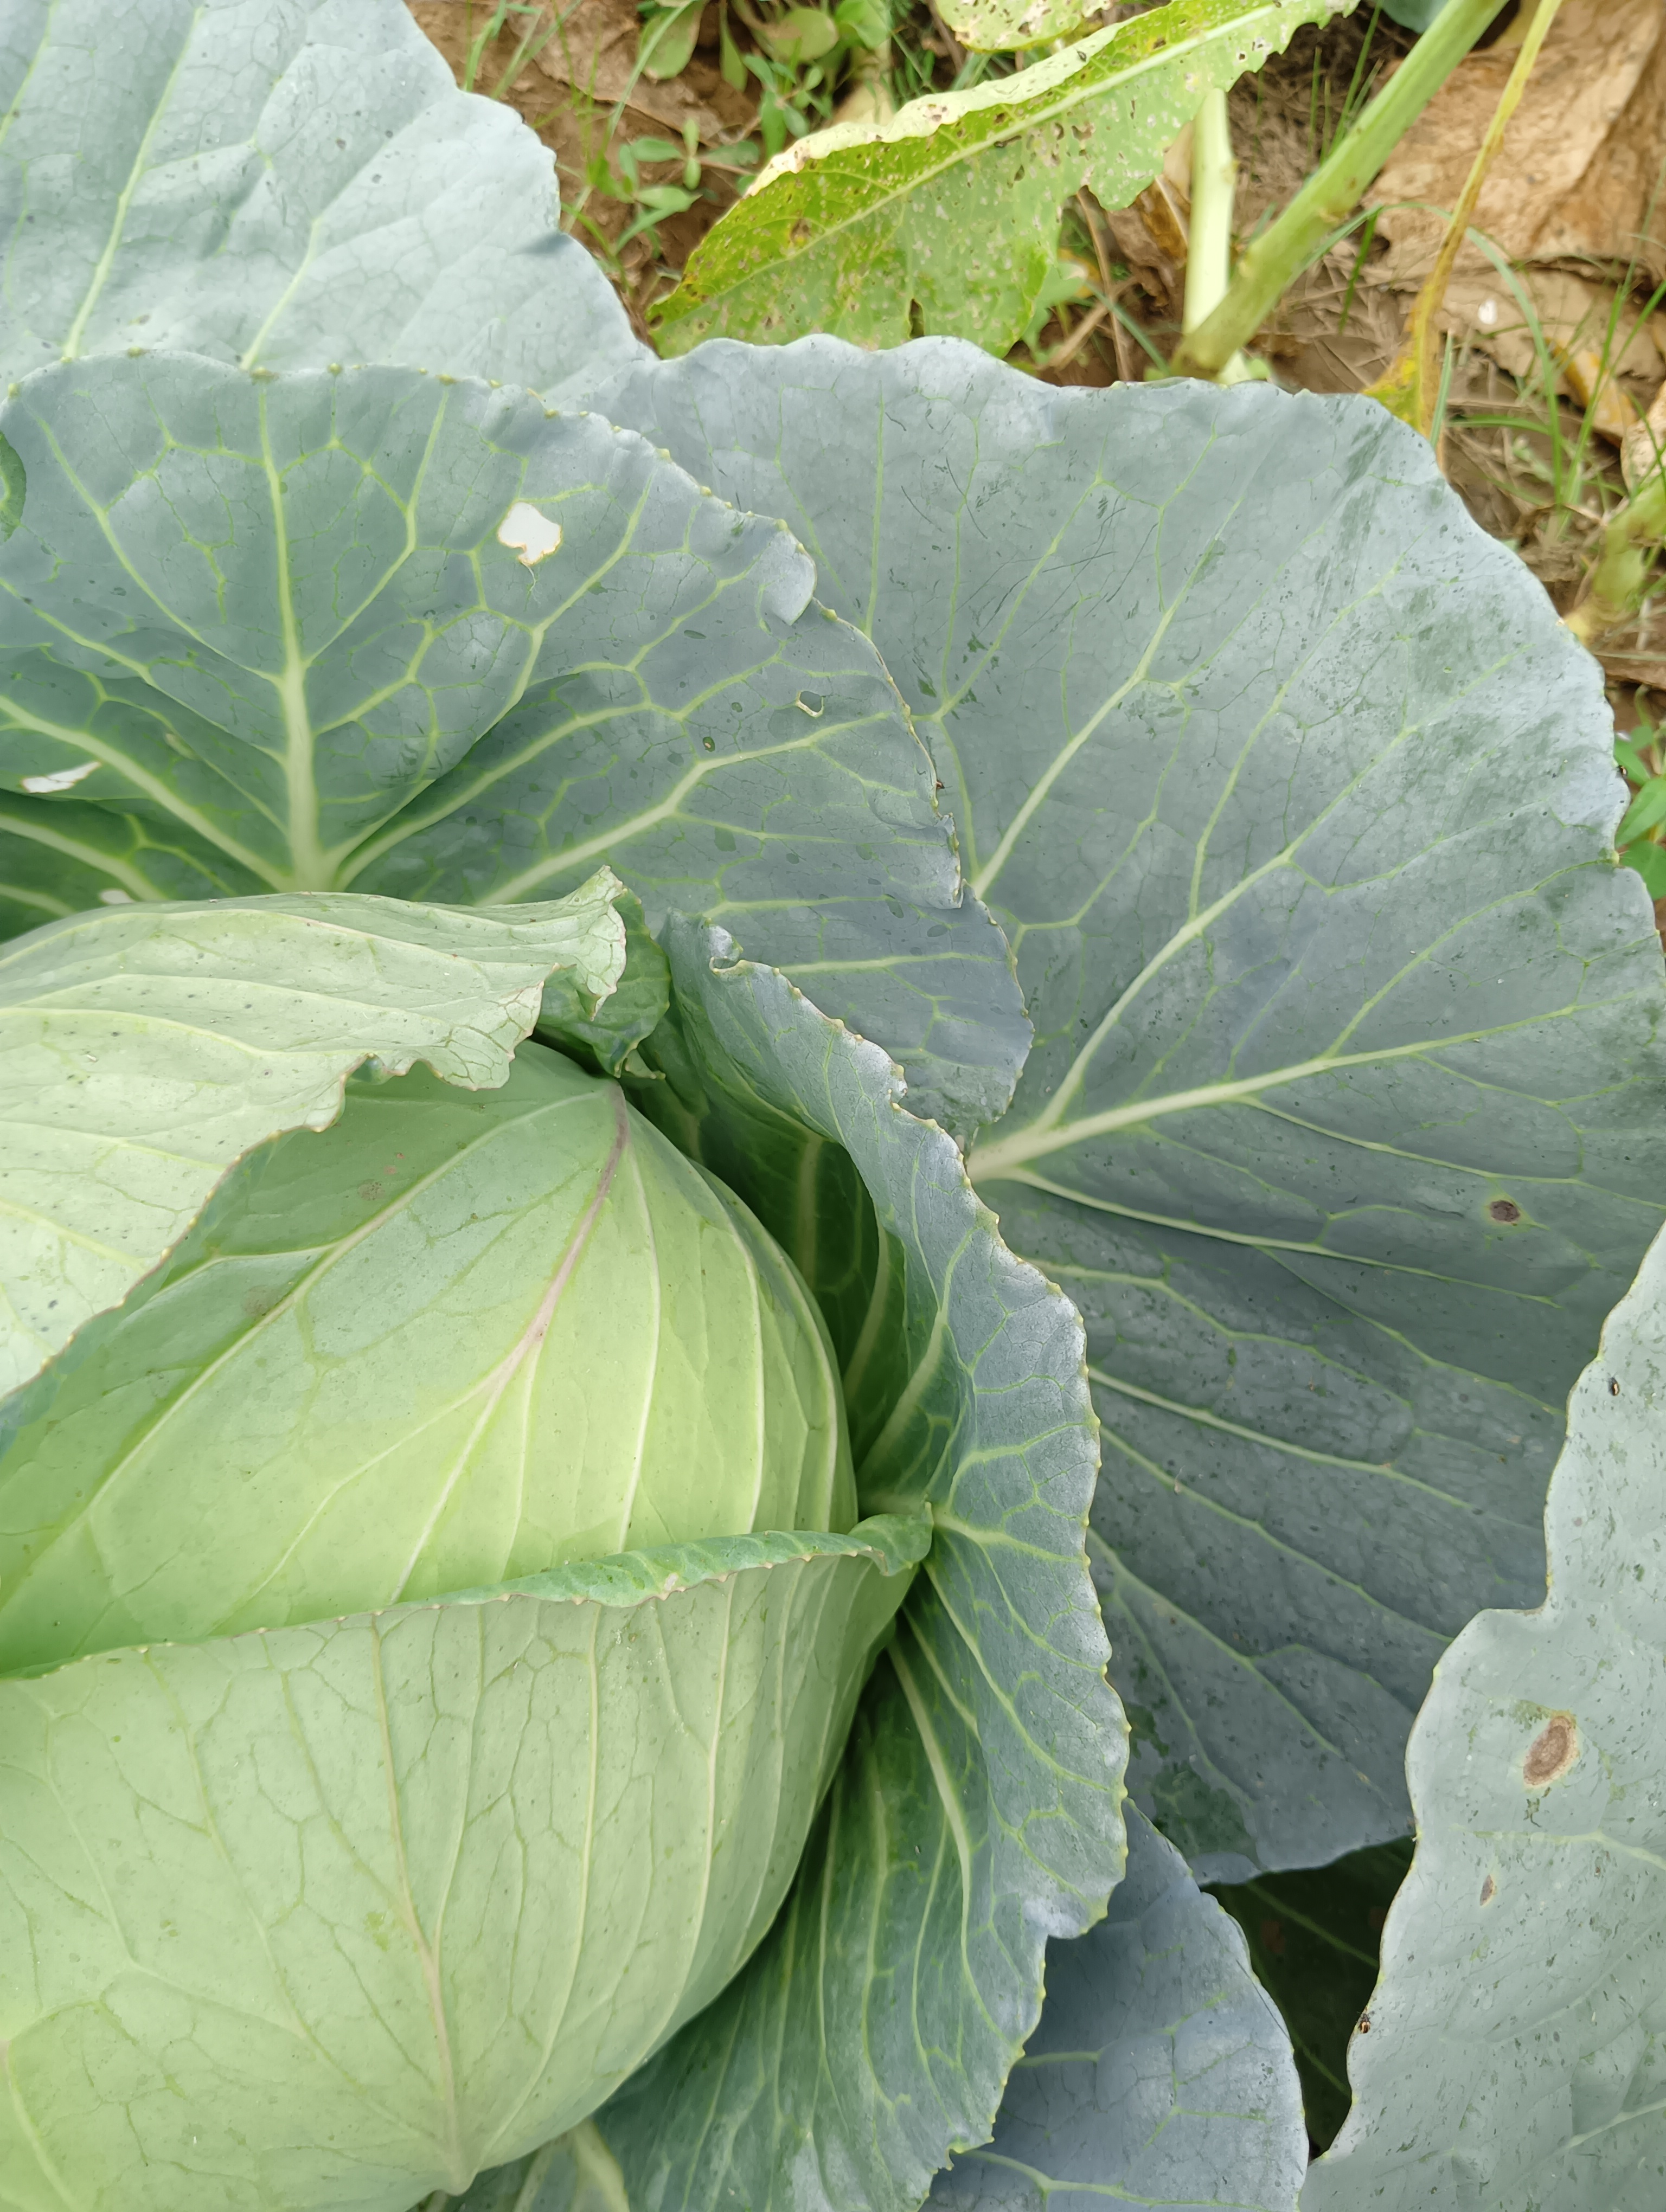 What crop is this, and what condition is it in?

cabbage, healthy
